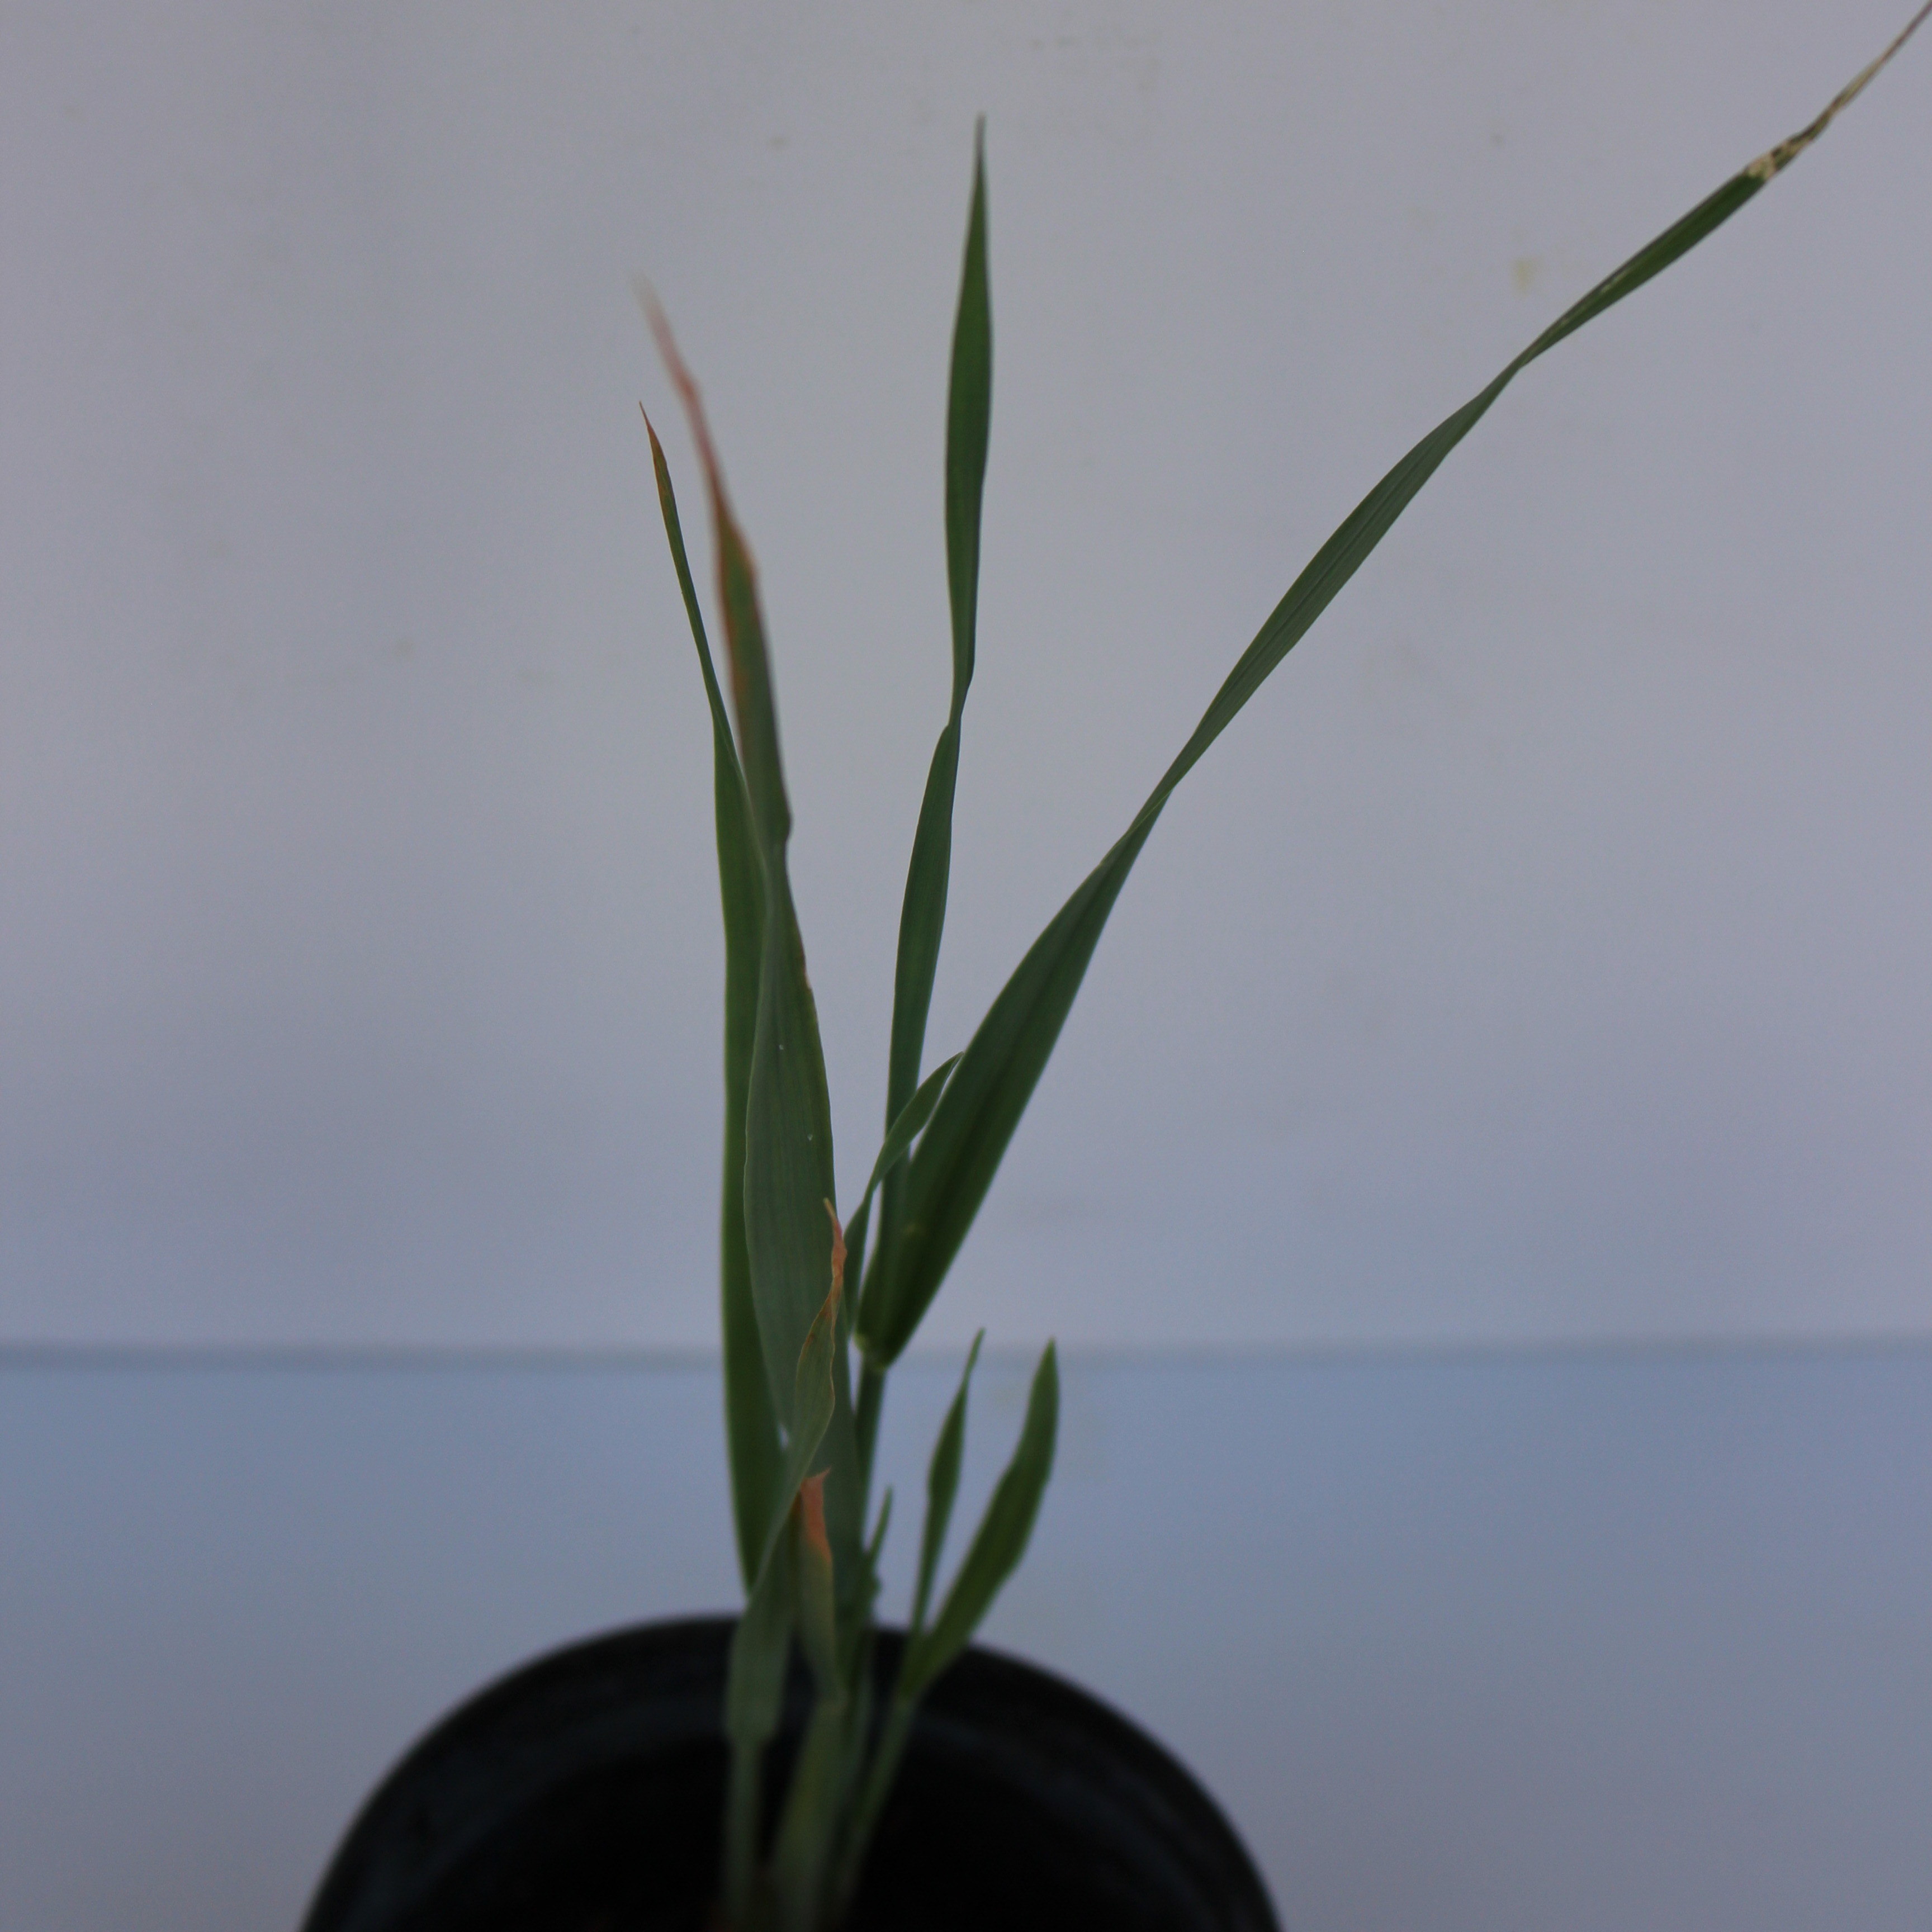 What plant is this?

Avena sterilis
